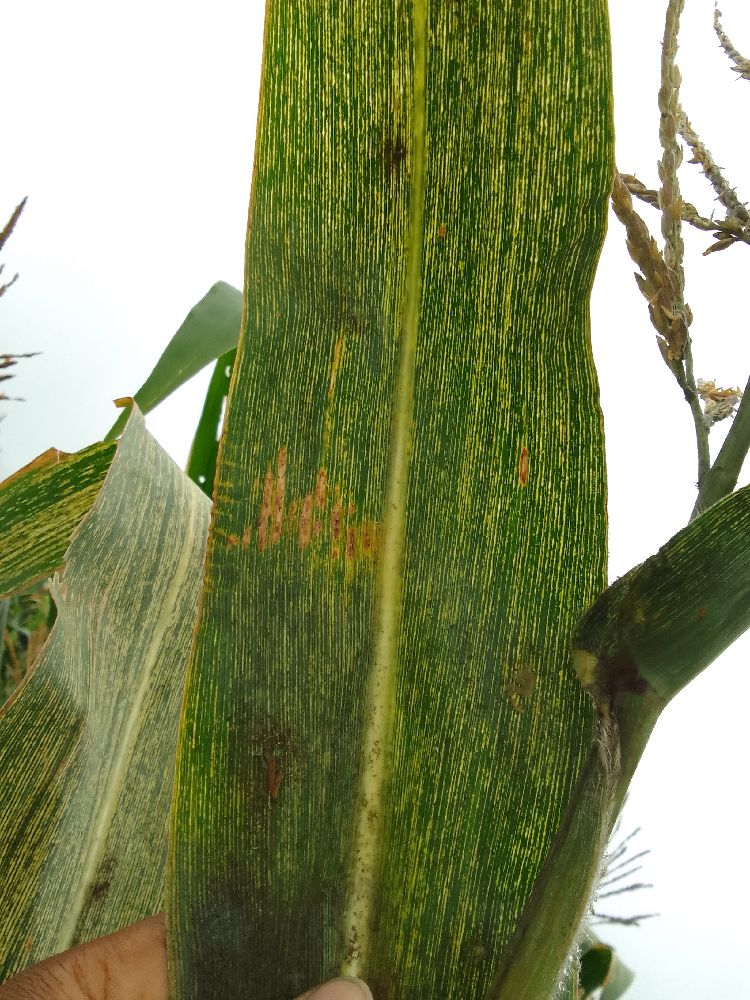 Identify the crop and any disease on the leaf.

maize, maize streak virus
